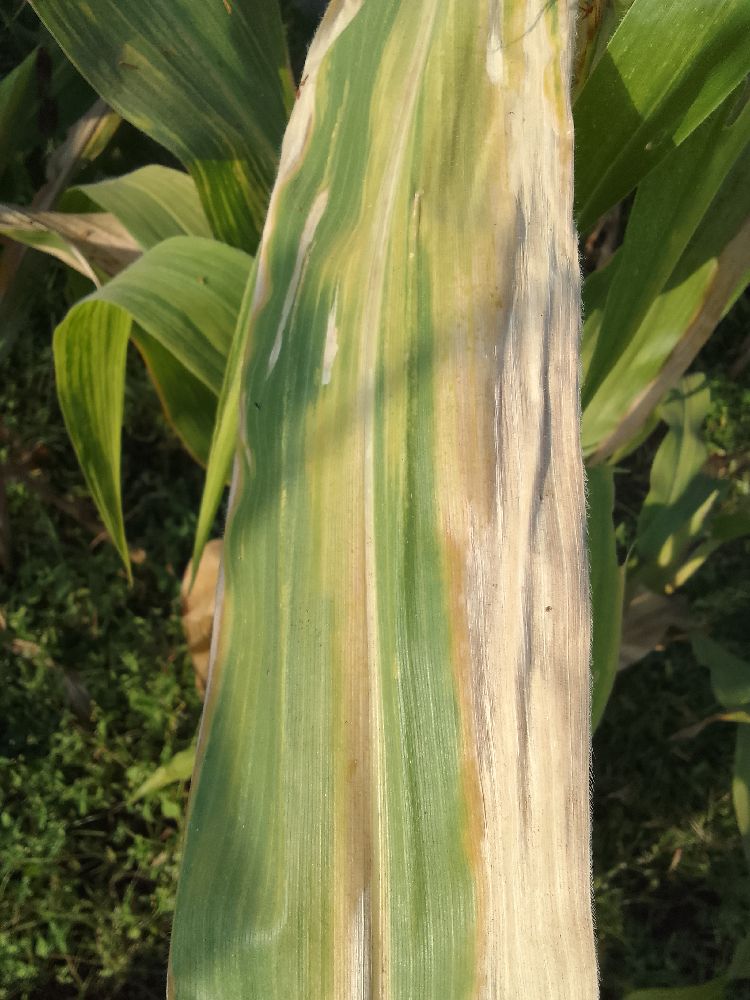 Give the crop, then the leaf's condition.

maize, maize lethal necrosis
